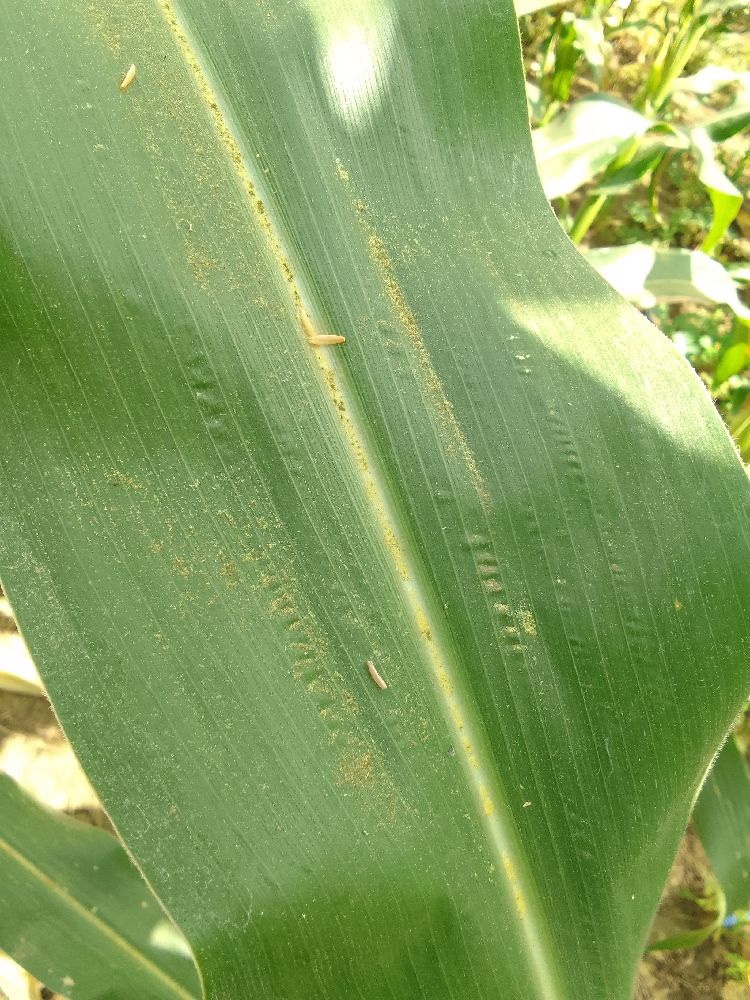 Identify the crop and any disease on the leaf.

maize, healthy
